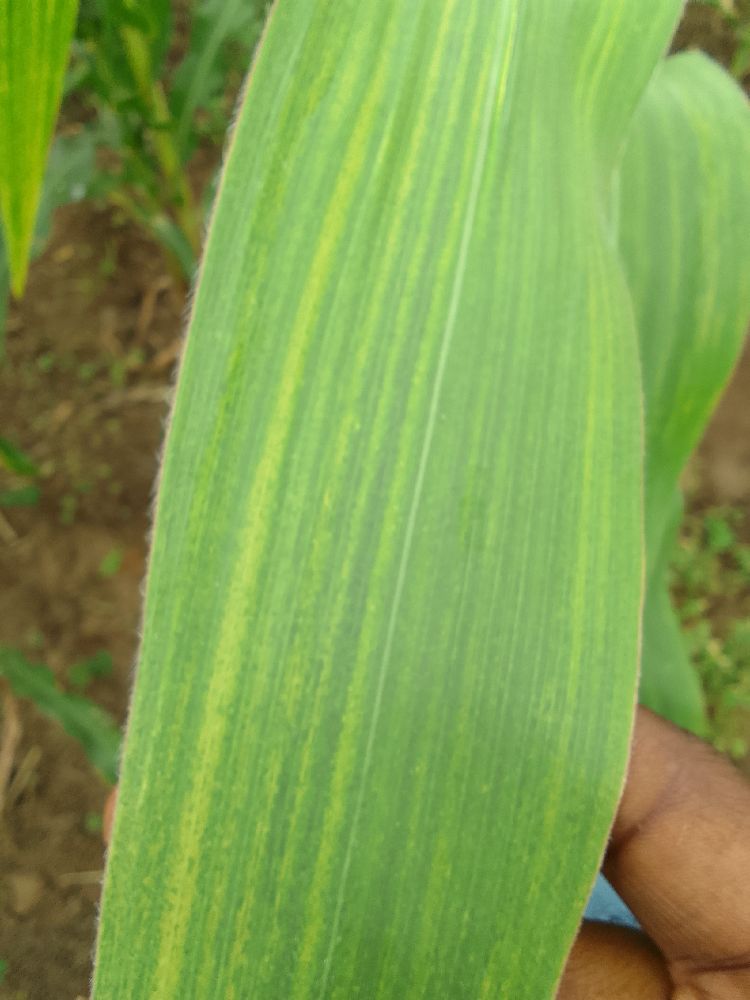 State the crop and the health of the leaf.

maize, maize lethal necrosis
